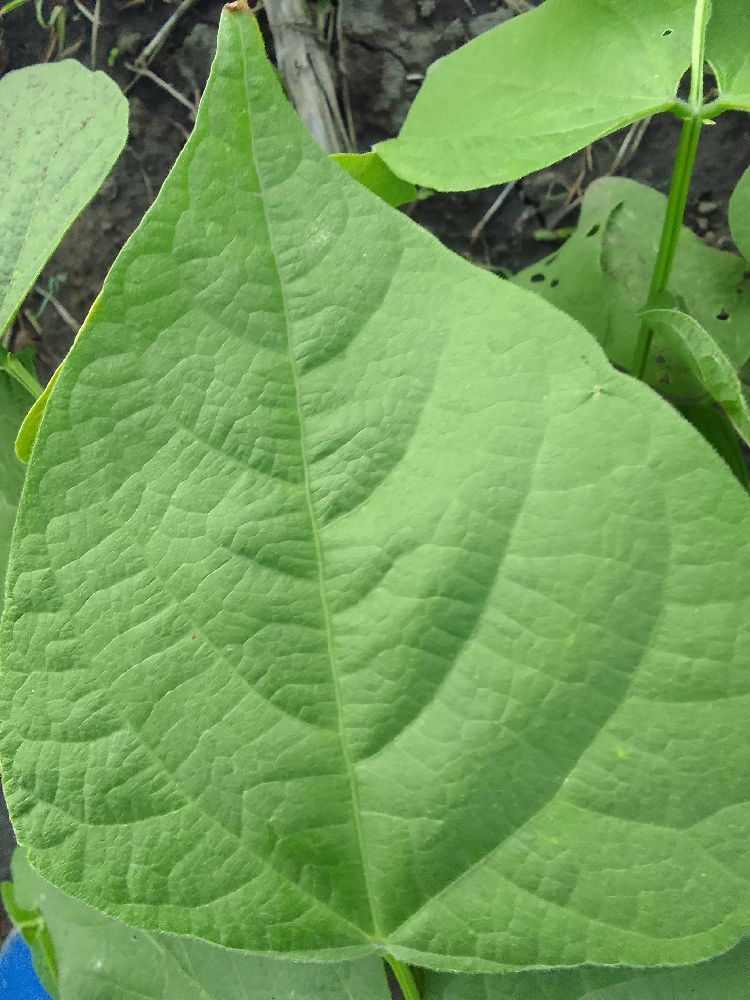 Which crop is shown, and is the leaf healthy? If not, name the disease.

common bean, healthy
